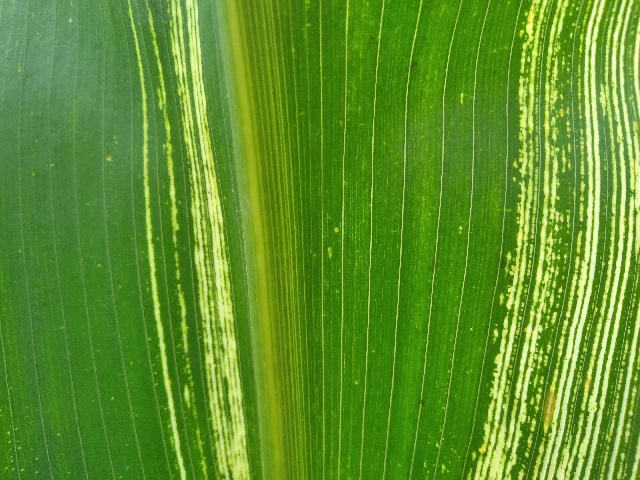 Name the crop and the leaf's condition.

maize, maize streak virus
